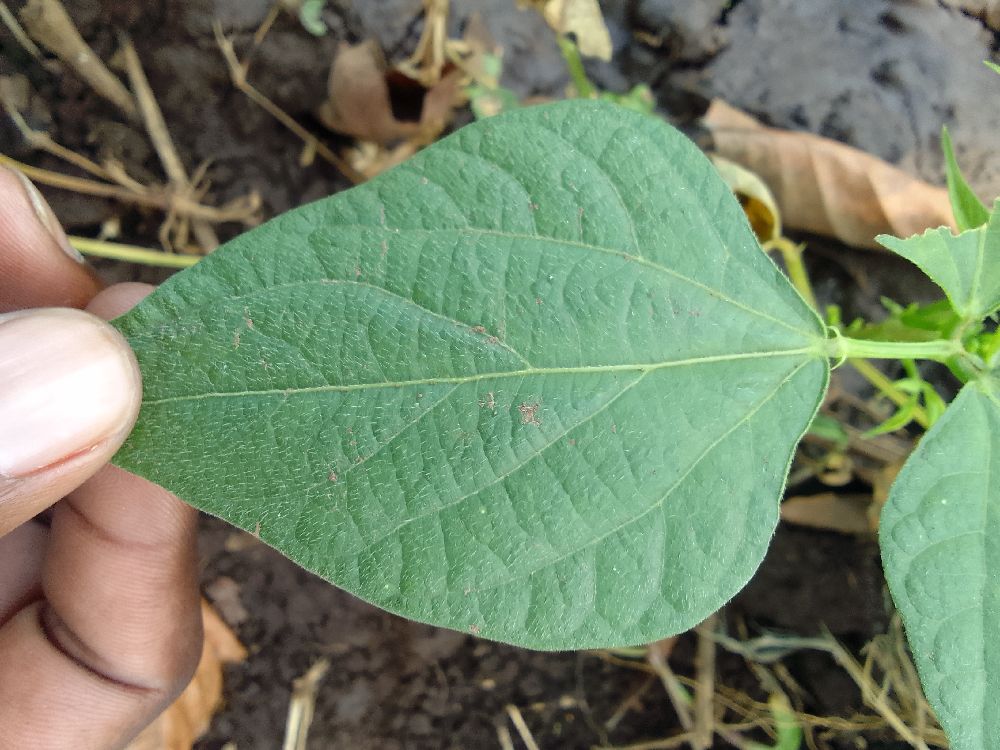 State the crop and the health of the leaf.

common bean, healthy
